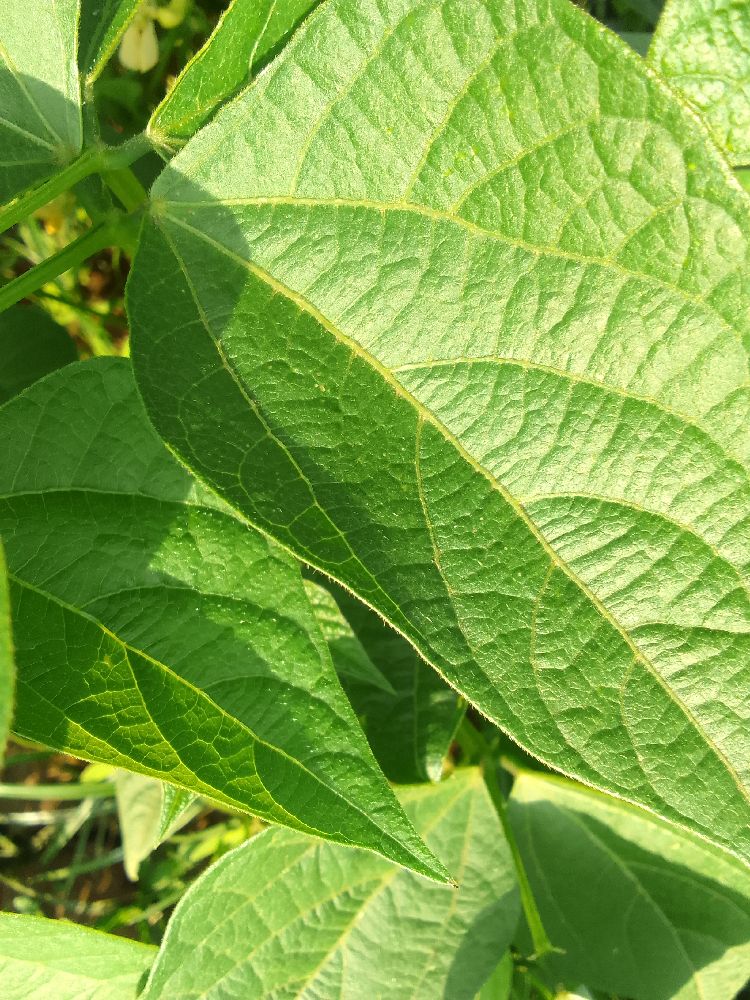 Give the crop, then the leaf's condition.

common bean, healthy
